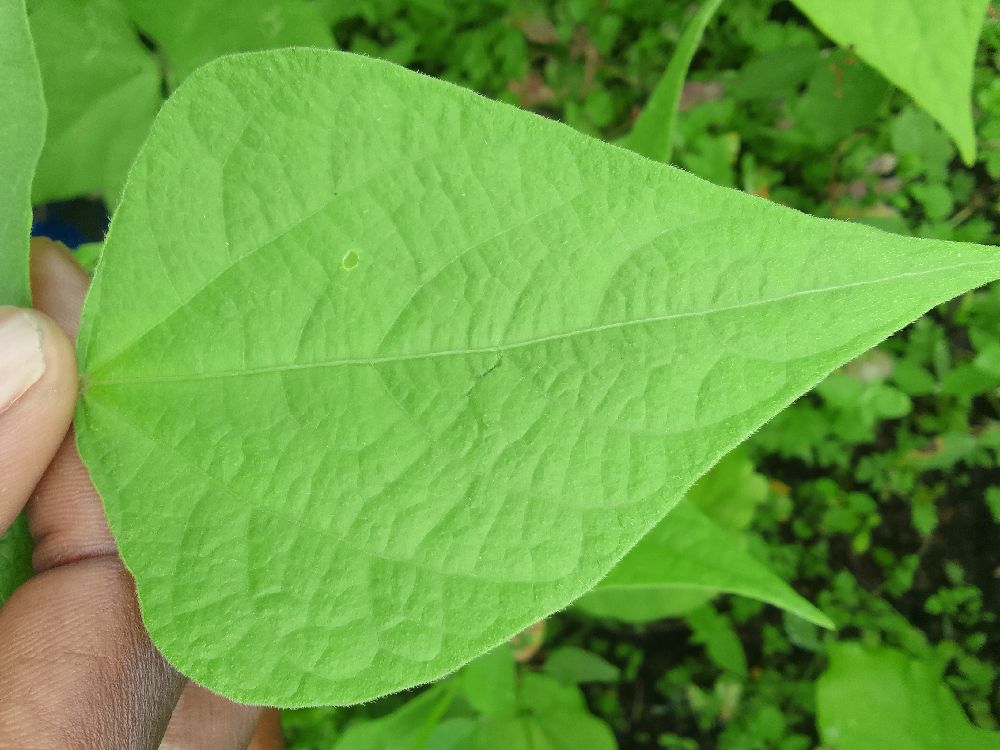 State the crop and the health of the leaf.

common bean, healthy
